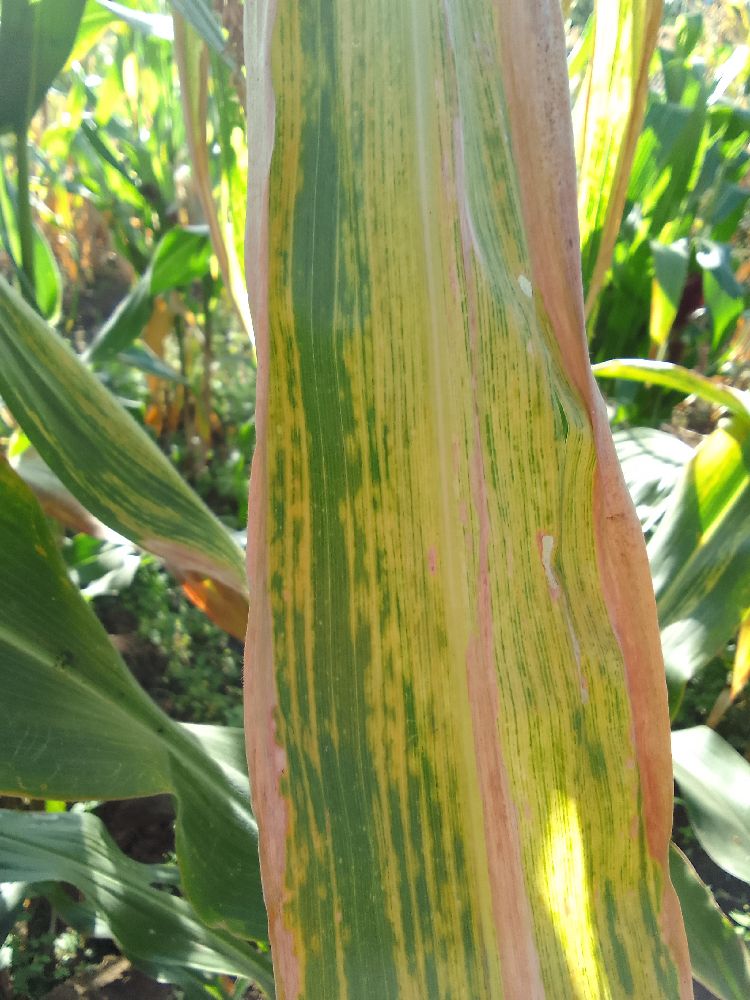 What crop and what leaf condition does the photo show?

maize, maize lethal necrosis
